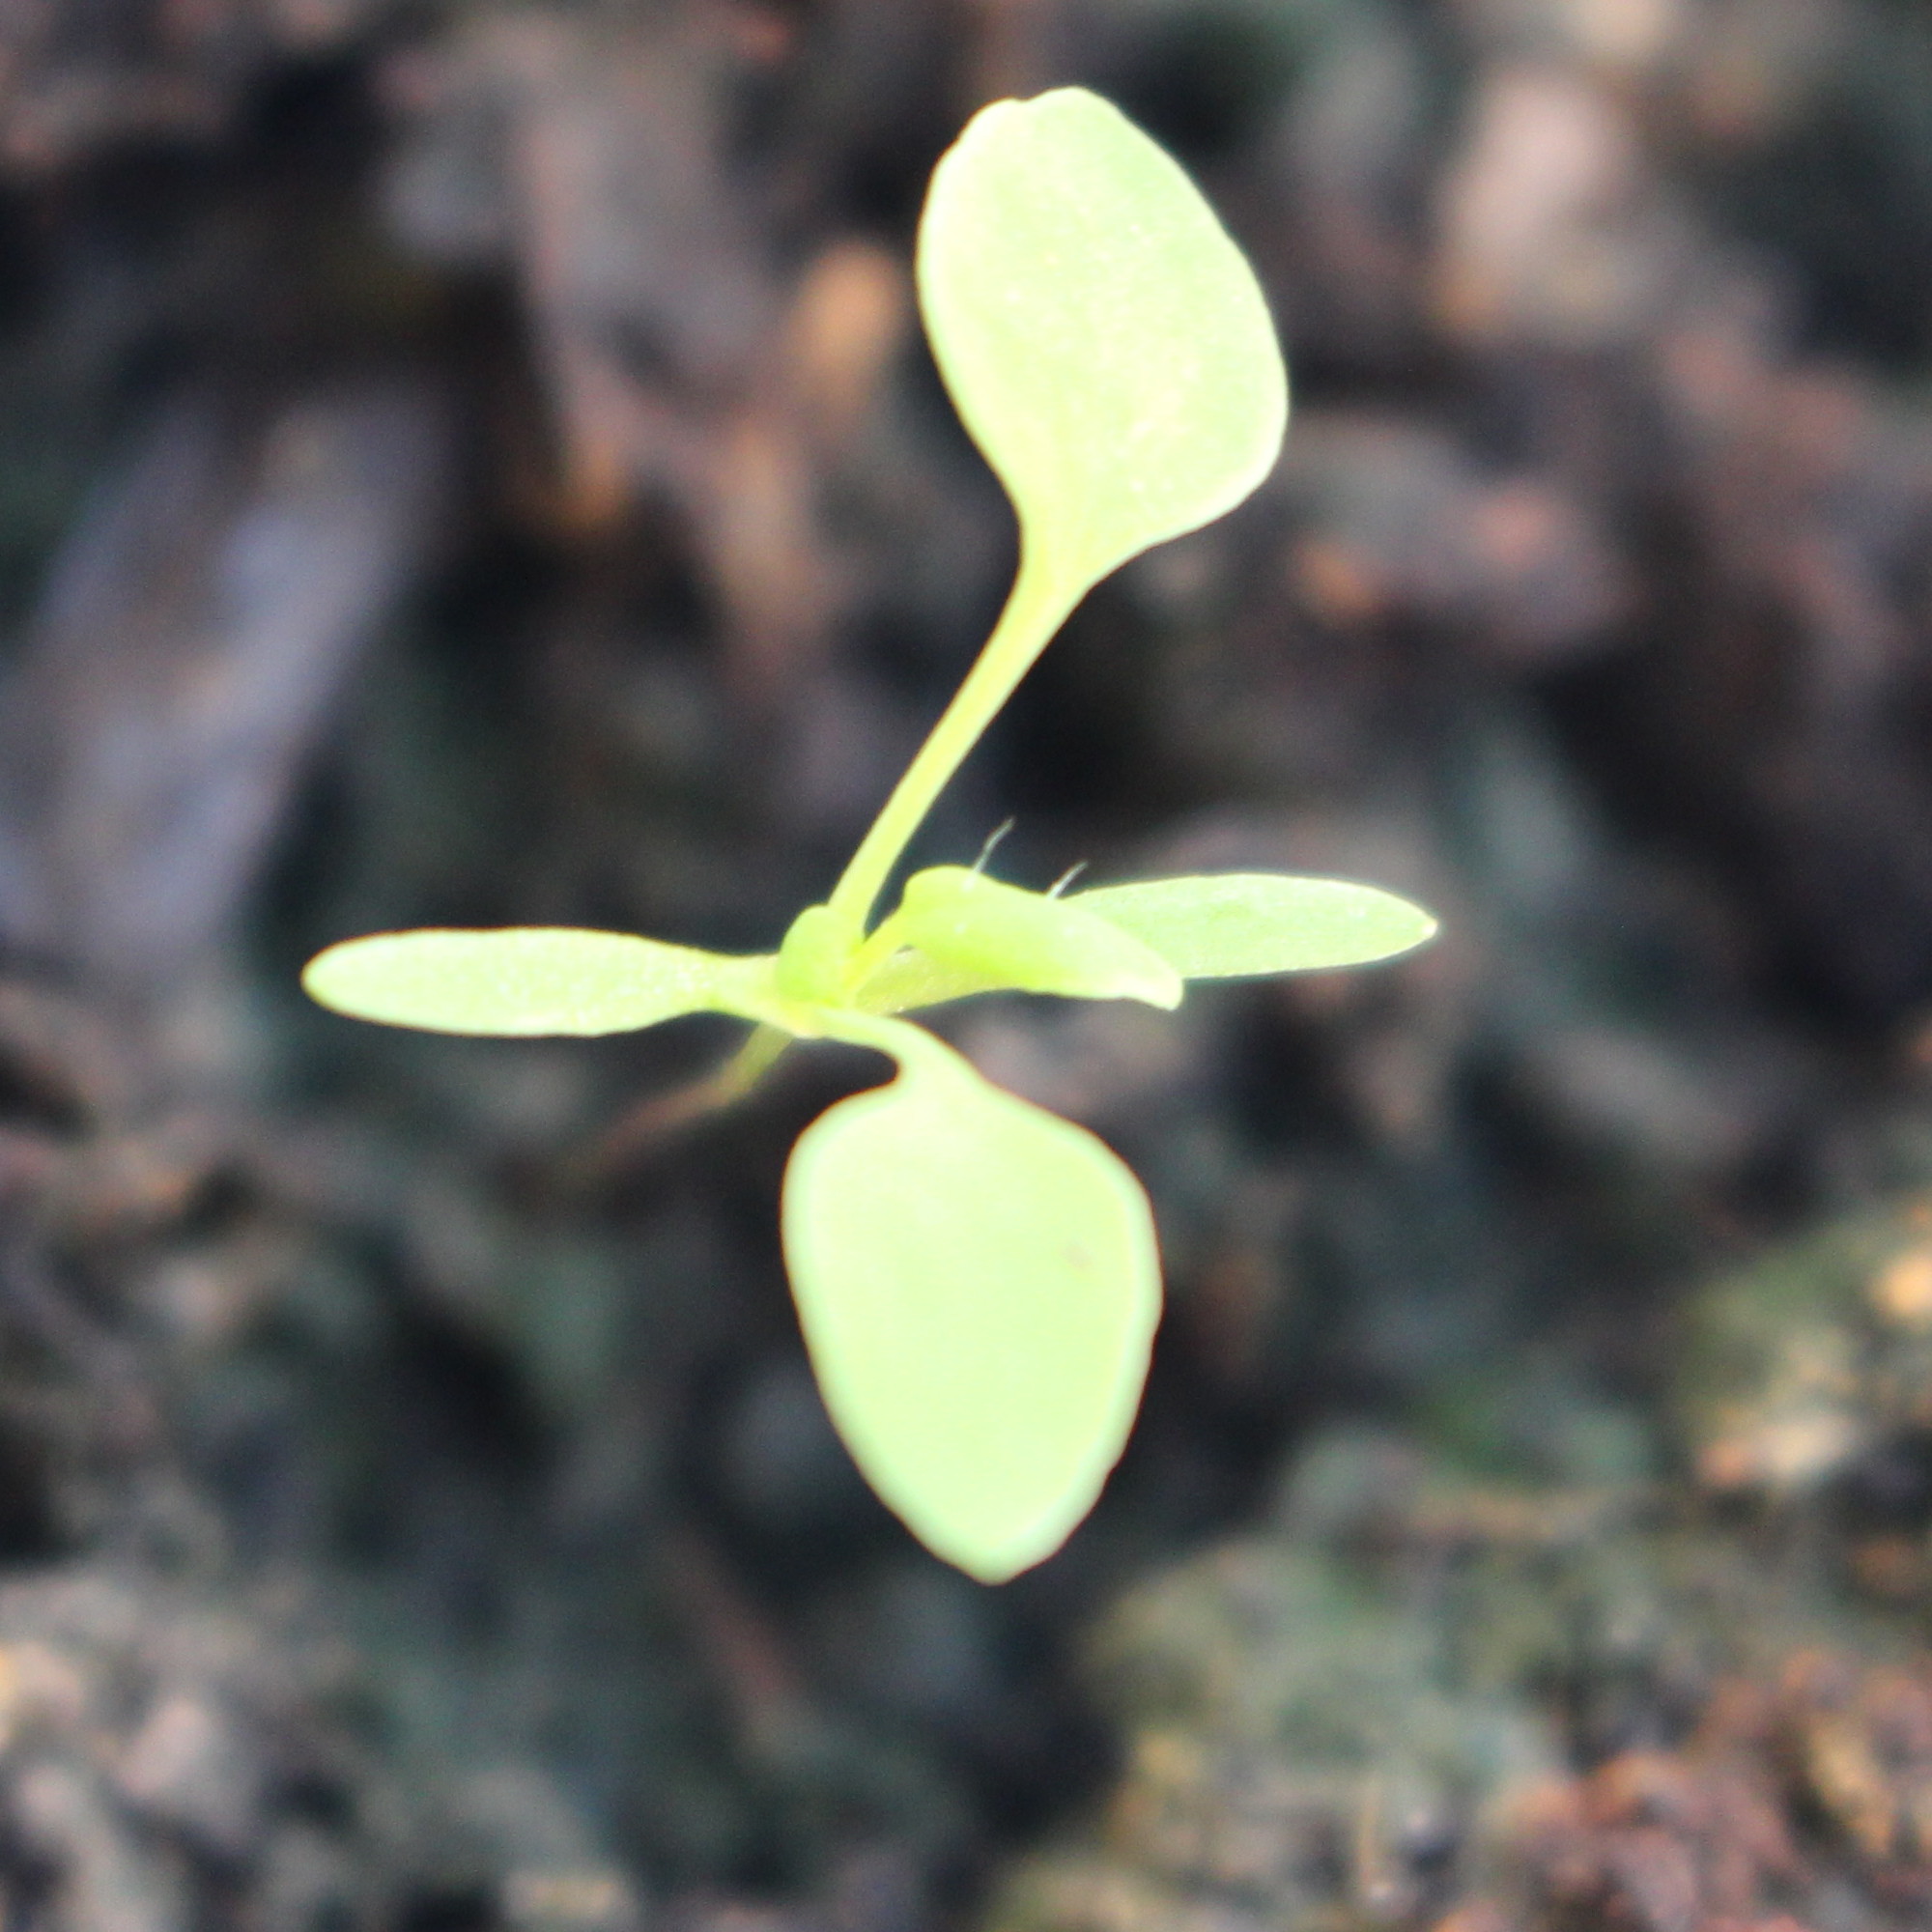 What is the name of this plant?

Papaver rhoeas
